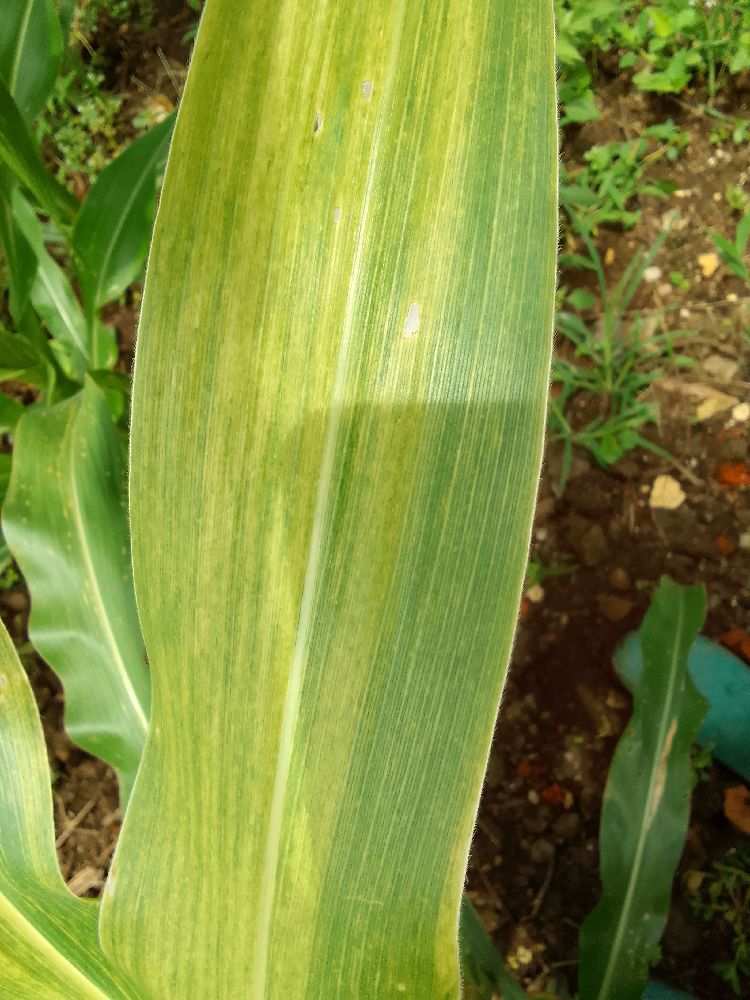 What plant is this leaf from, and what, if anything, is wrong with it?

maize, maize lethal necrosis
